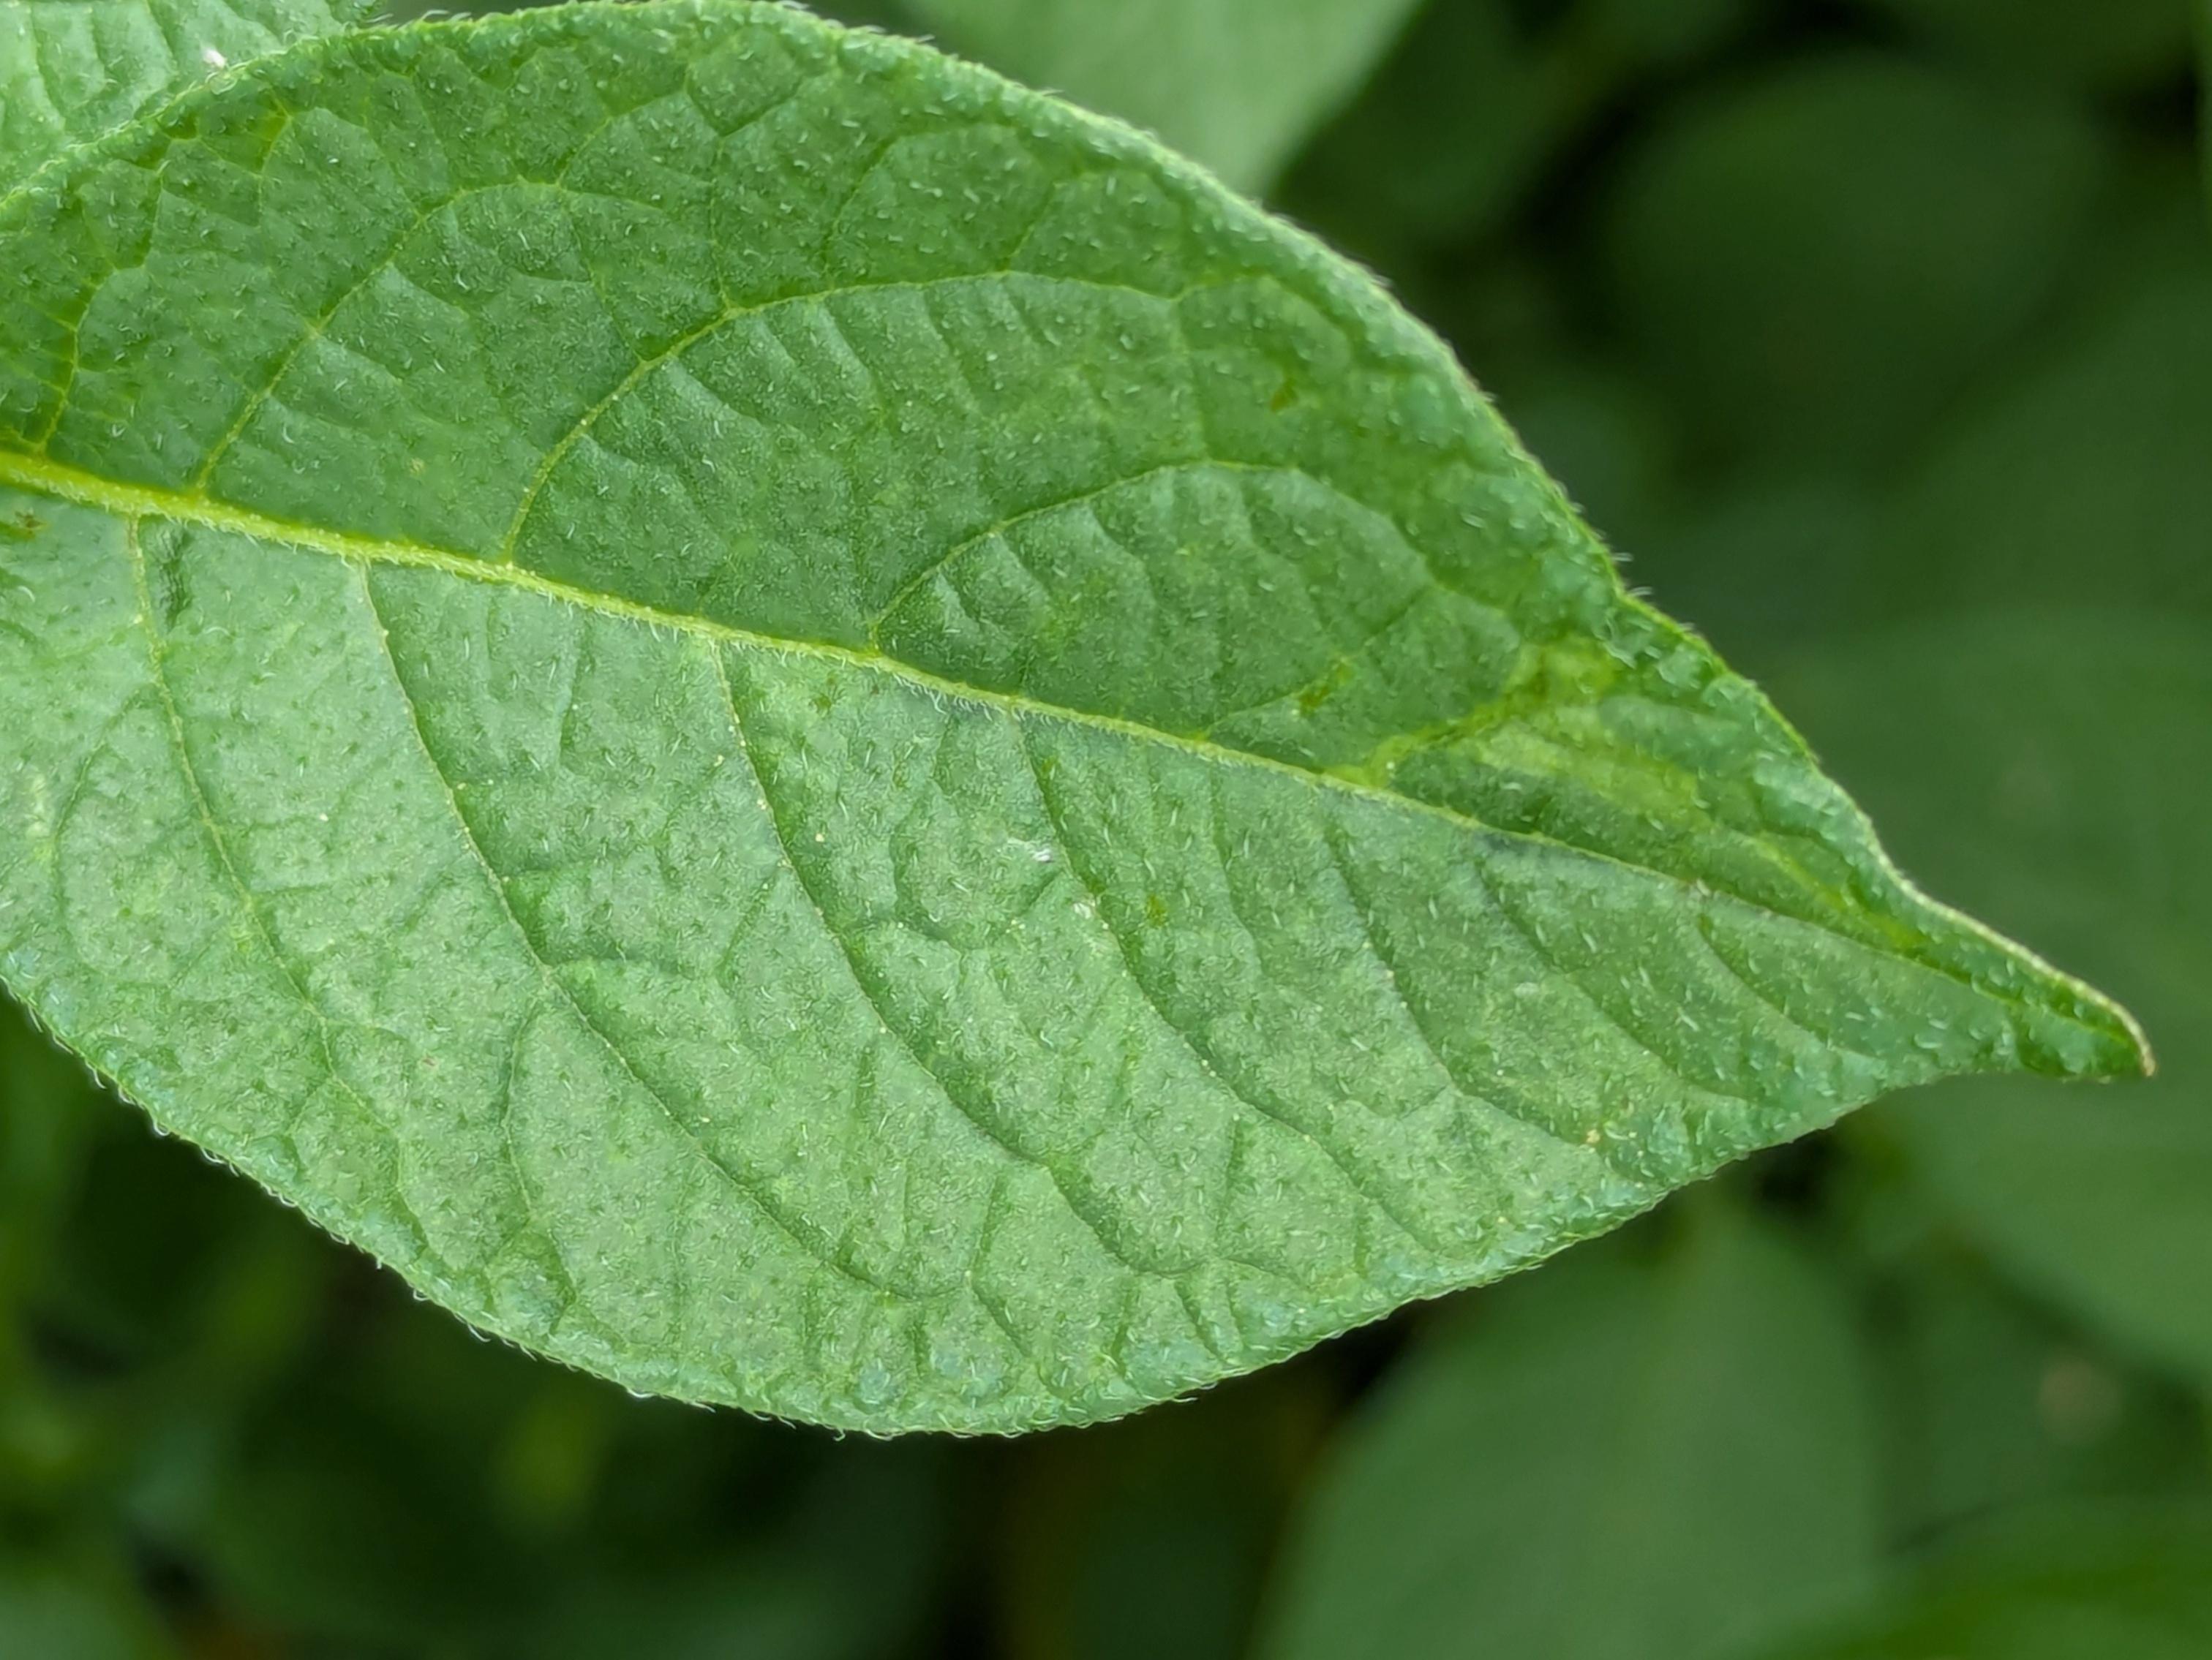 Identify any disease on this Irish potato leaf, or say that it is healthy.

healthy
